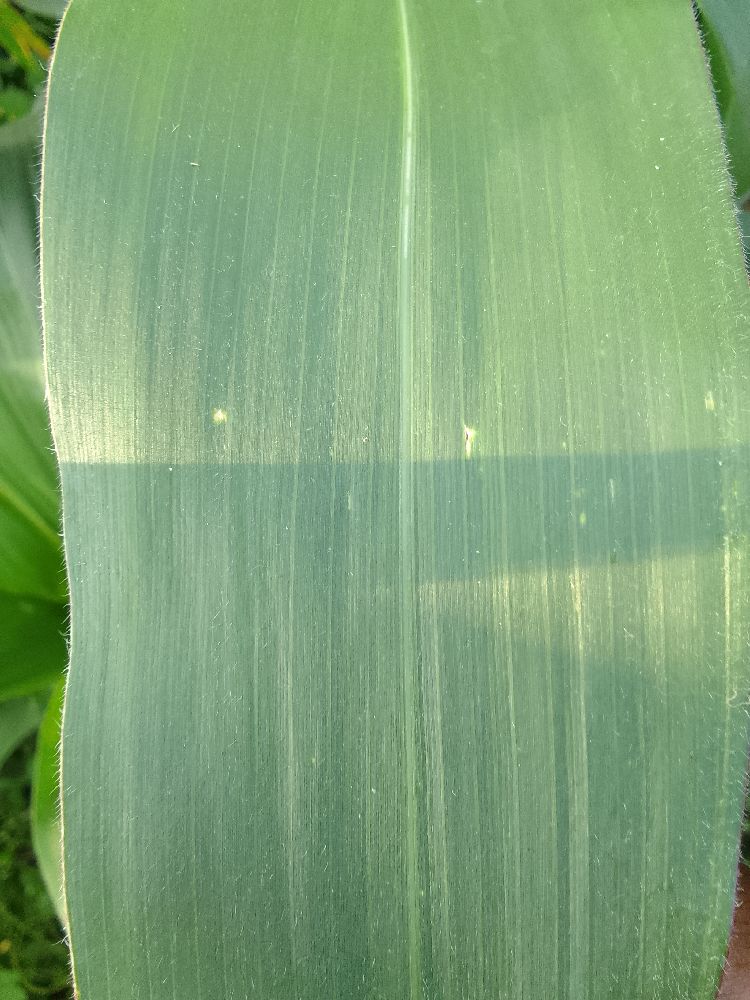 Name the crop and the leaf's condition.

maize, healthy
